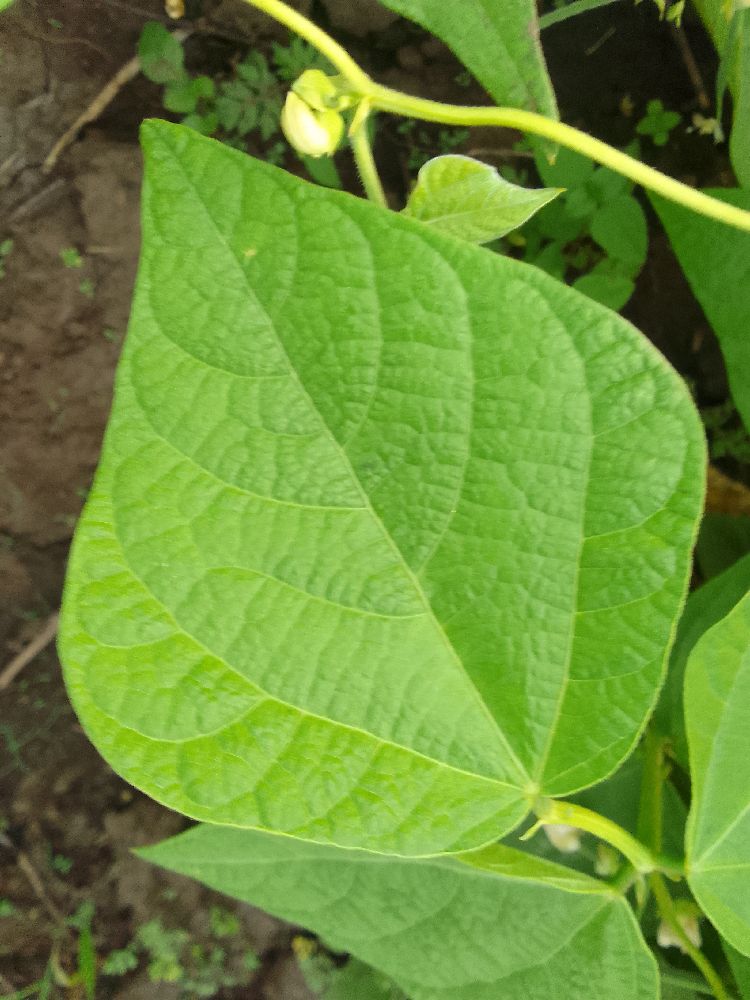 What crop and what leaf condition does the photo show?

common bean, healthy
